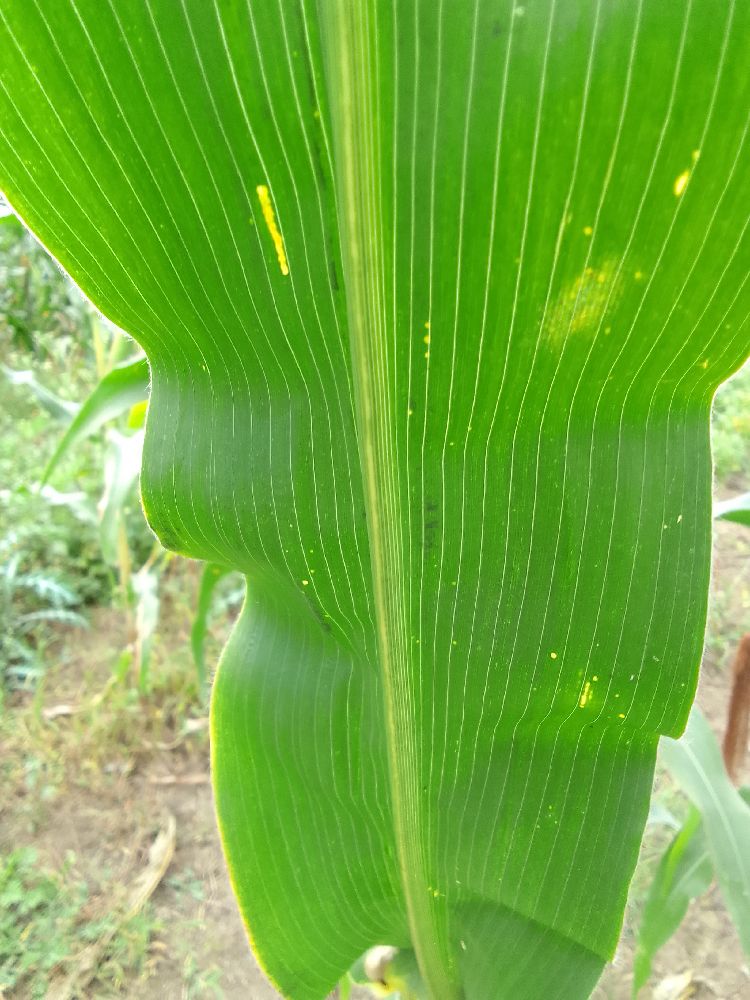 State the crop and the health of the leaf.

maize, healthy
